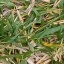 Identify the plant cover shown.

grass
